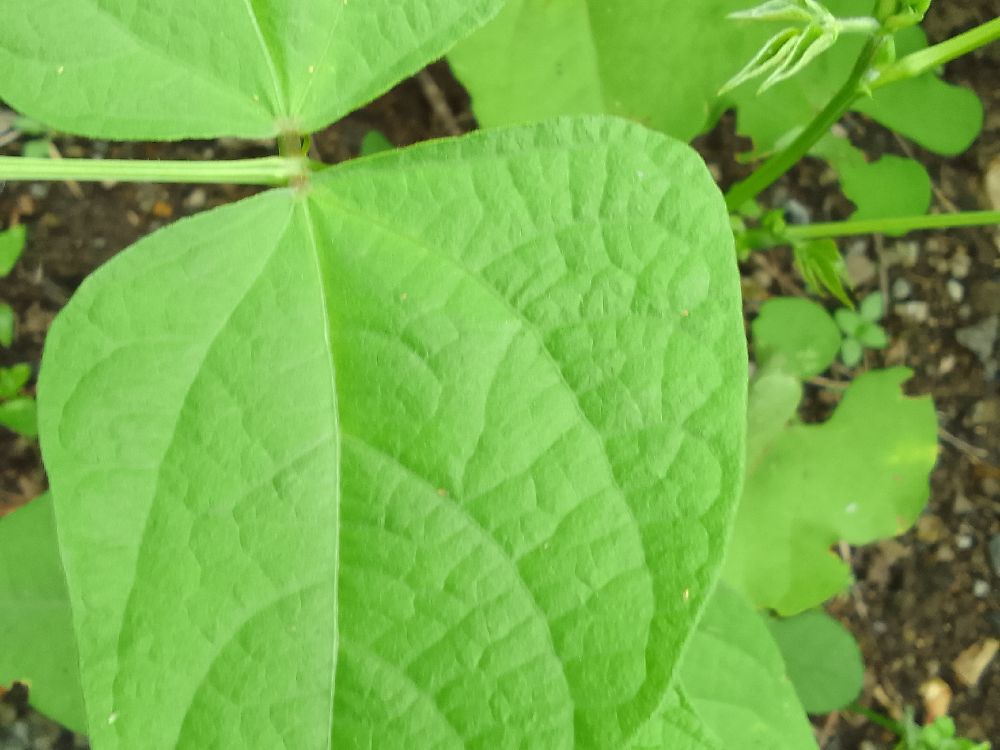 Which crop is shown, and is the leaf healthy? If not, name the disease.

common bean, healthy
